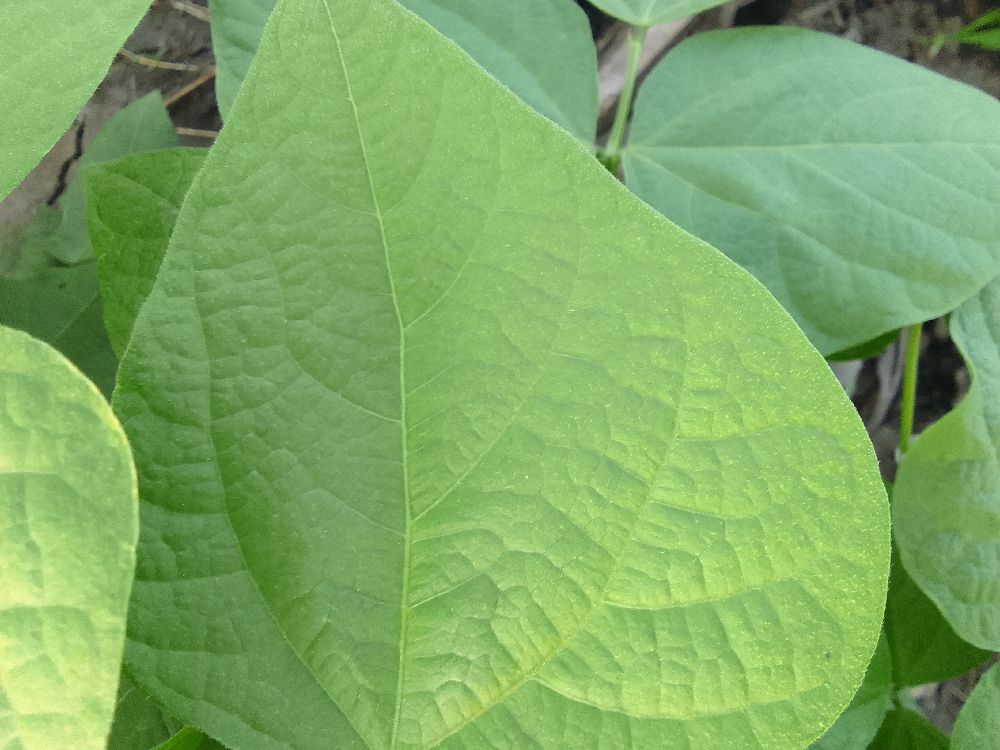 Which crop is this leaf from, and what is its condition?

common bean, healthy
